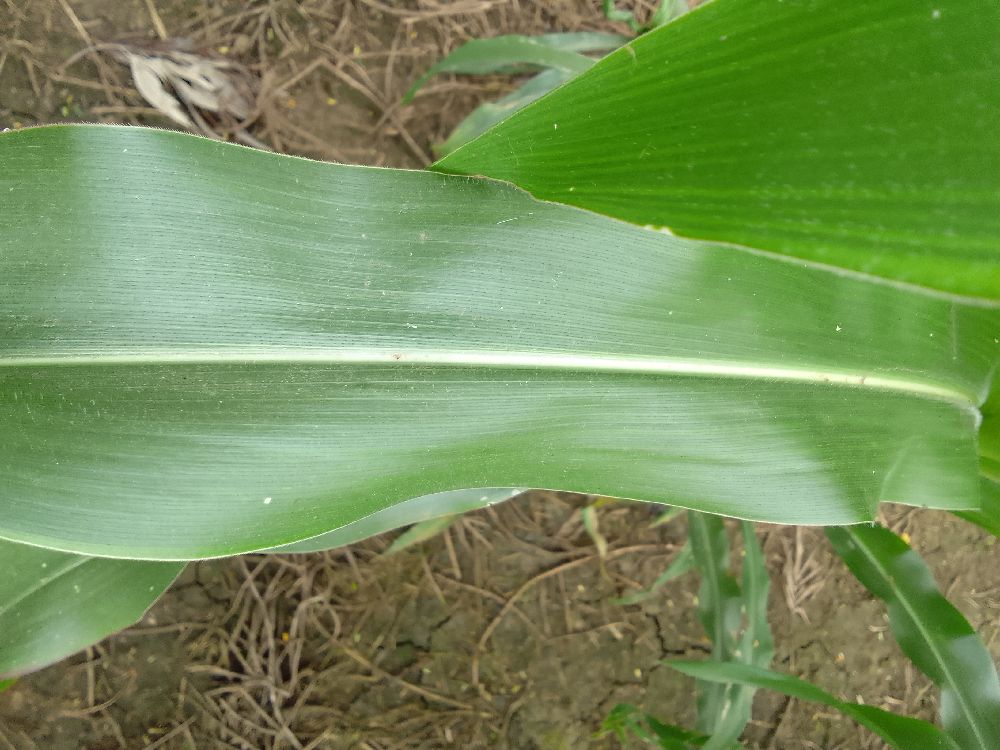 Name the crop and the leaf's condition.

maize, healthy
